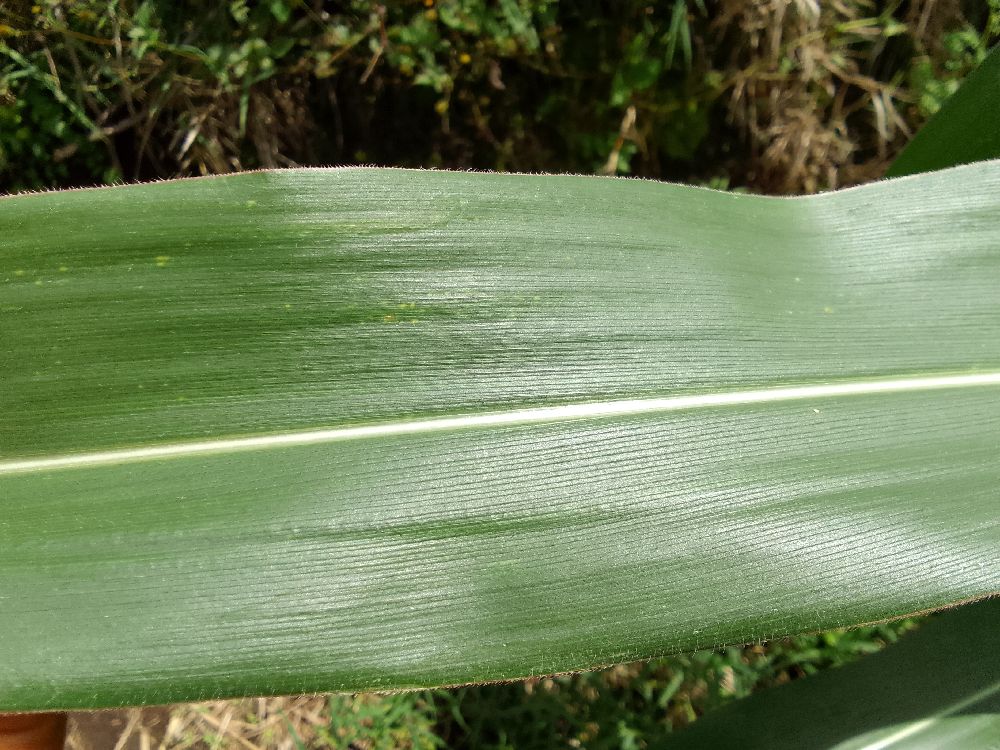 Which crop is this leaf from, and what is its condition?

maize, healthy
